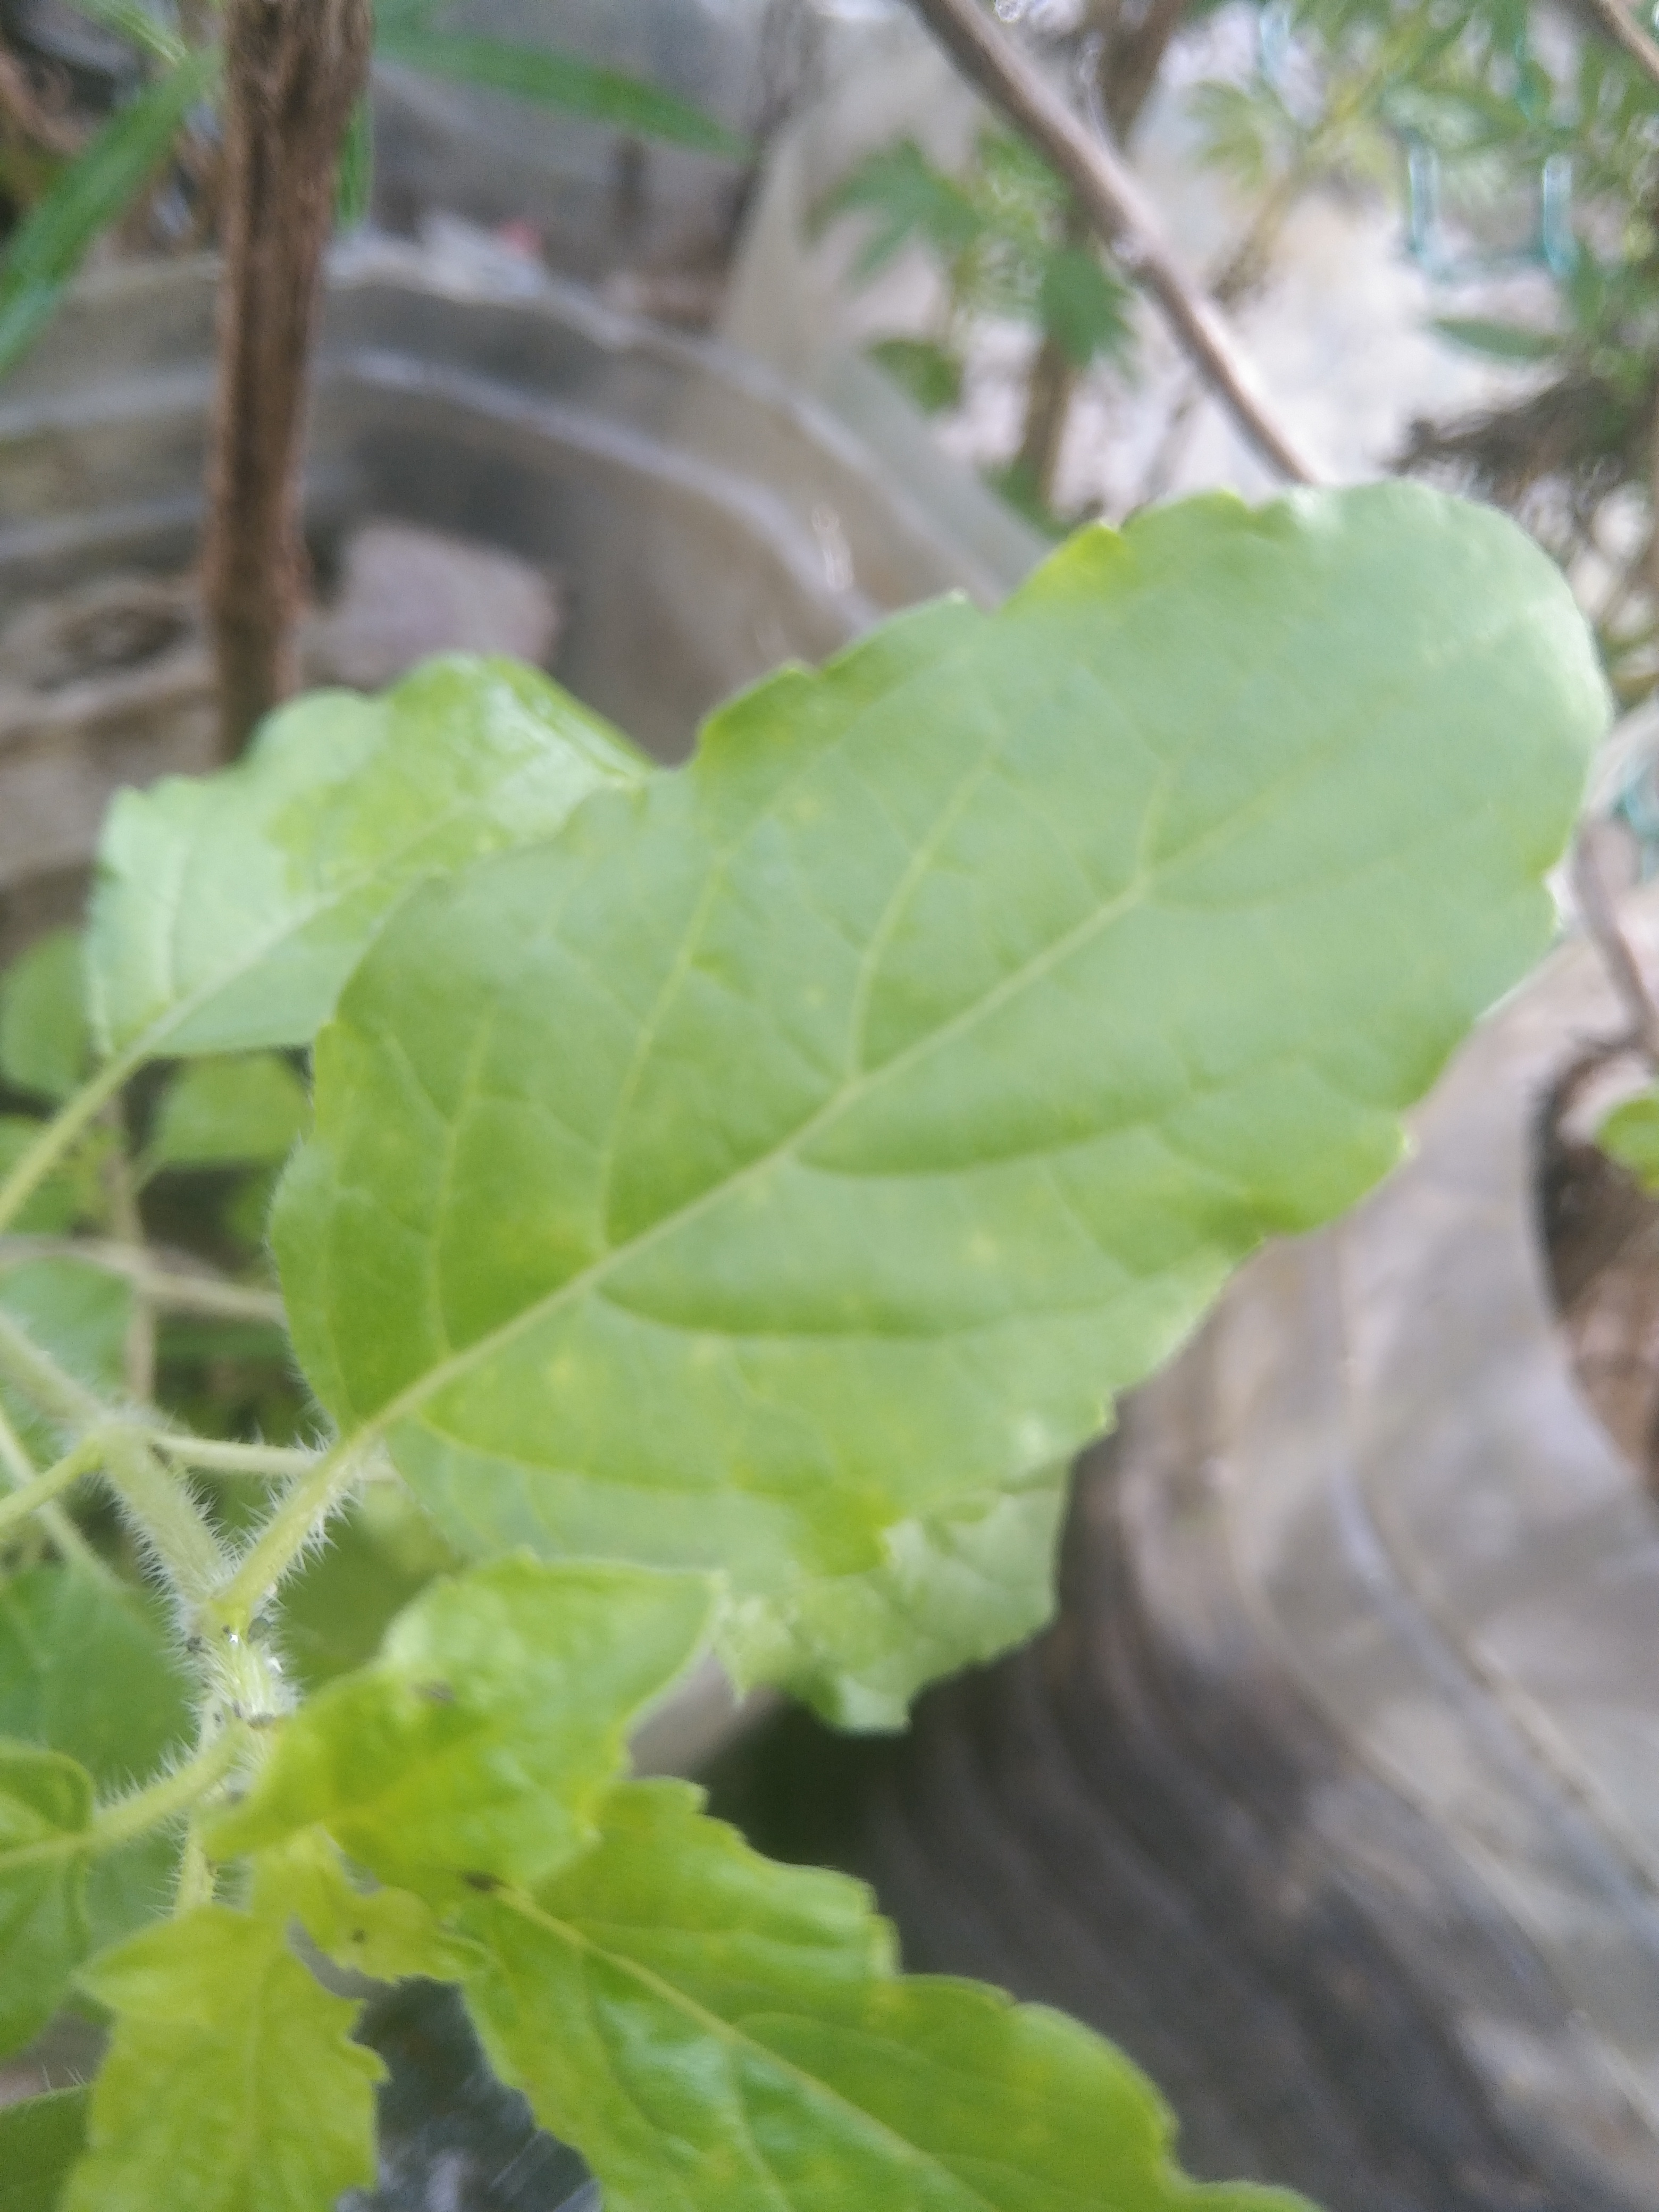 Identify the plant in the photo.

tulshi
